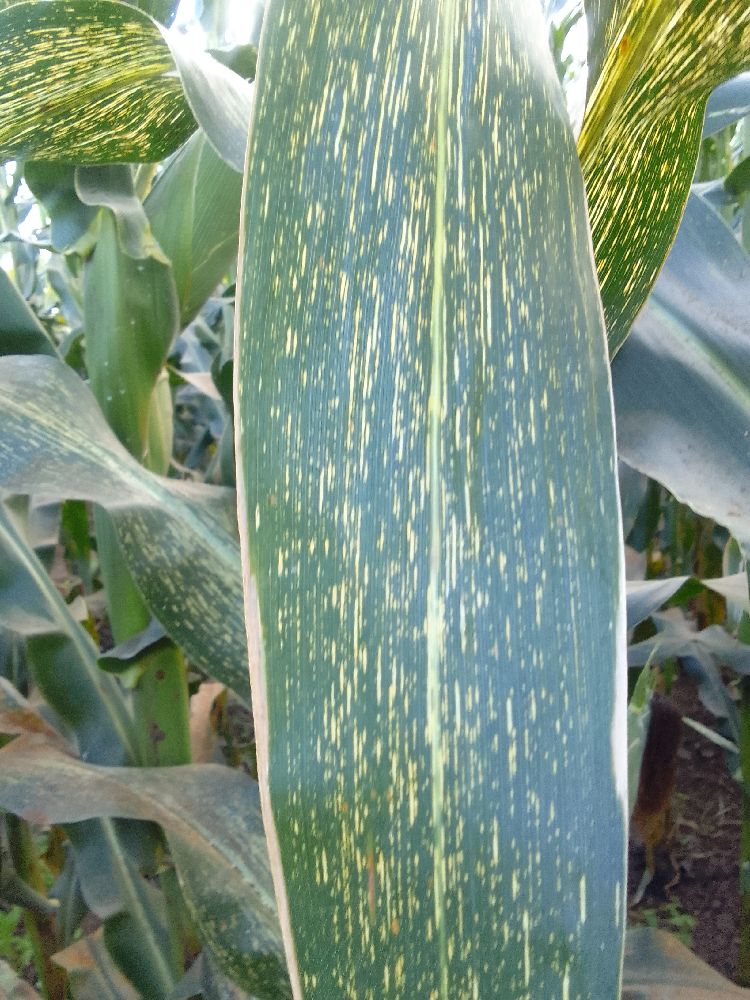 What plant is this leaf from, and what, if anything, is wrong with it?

maize, maize streak virus
